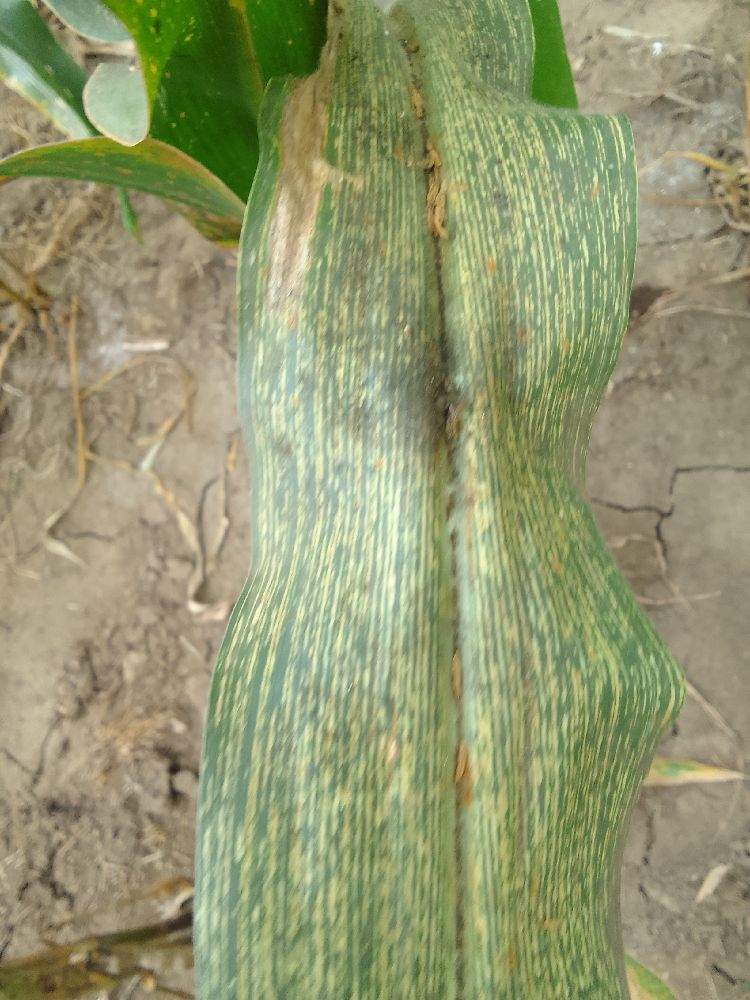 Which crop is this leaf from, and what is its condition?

maize, maize streak virus
